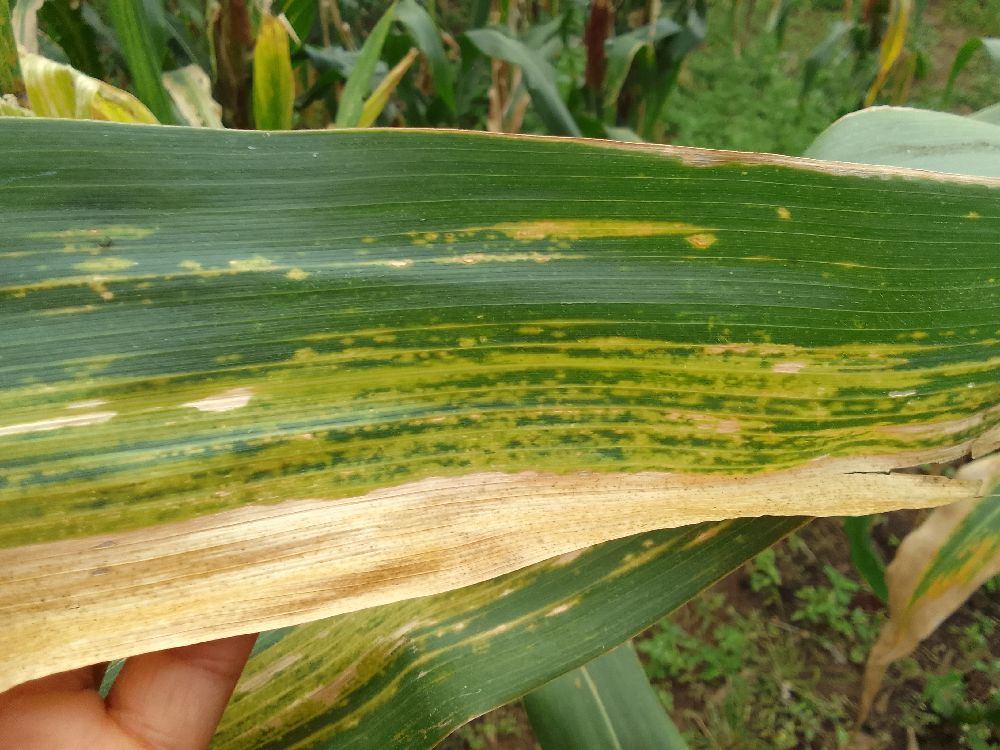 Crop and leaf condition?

maize, maize lethal necrosis
